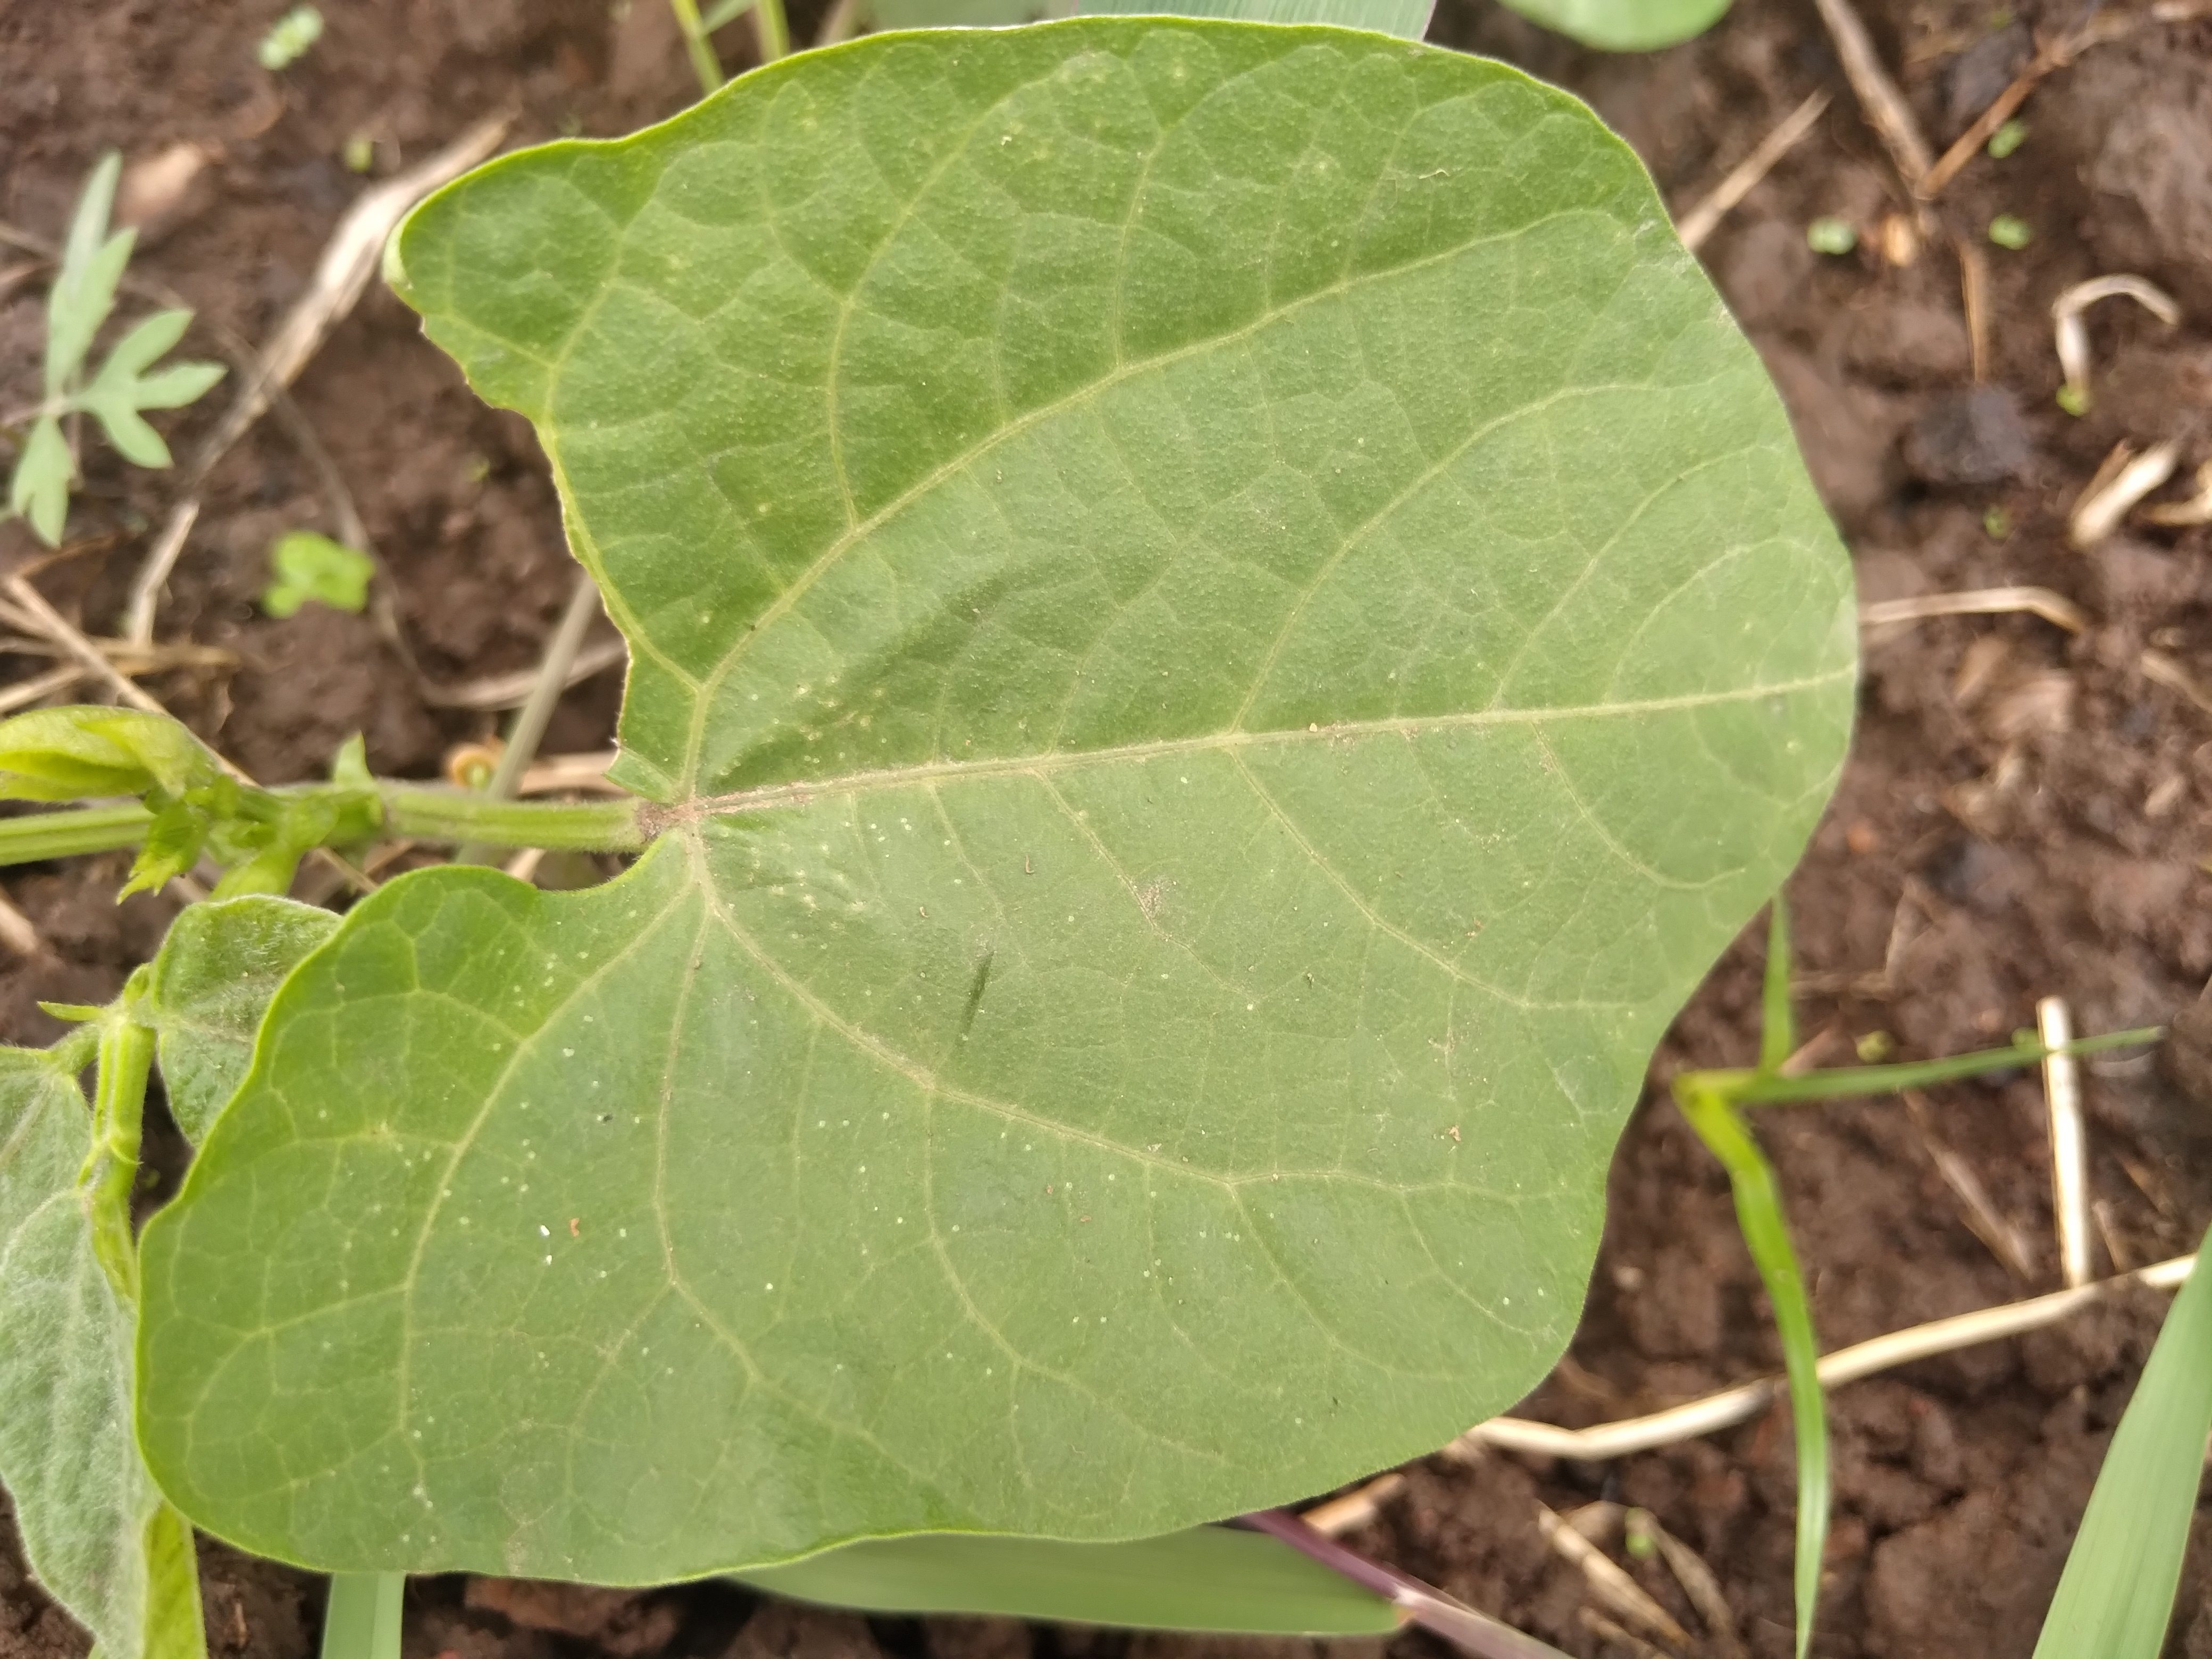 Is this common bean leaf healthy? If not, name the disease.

healthy
